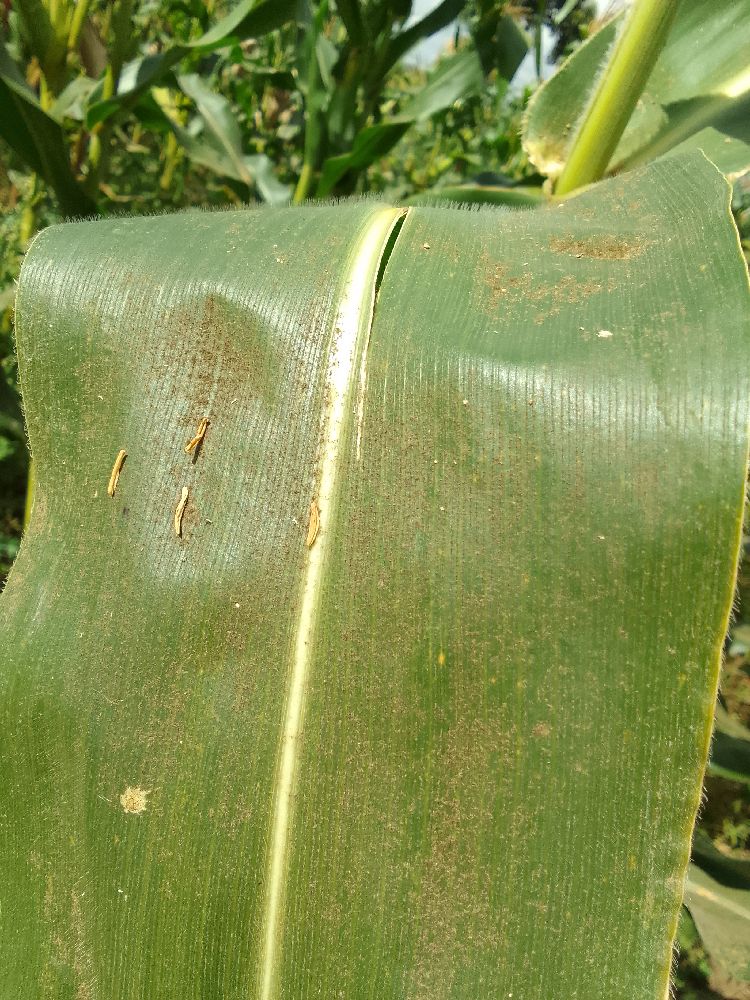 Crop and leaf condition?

maize, healthy
